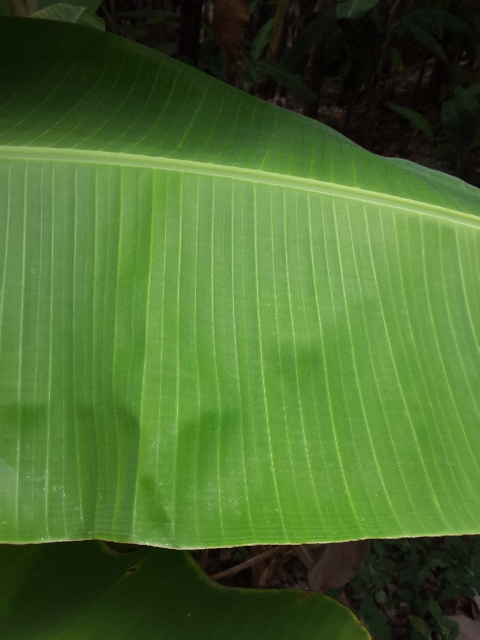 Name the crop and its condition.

banana, healthy
